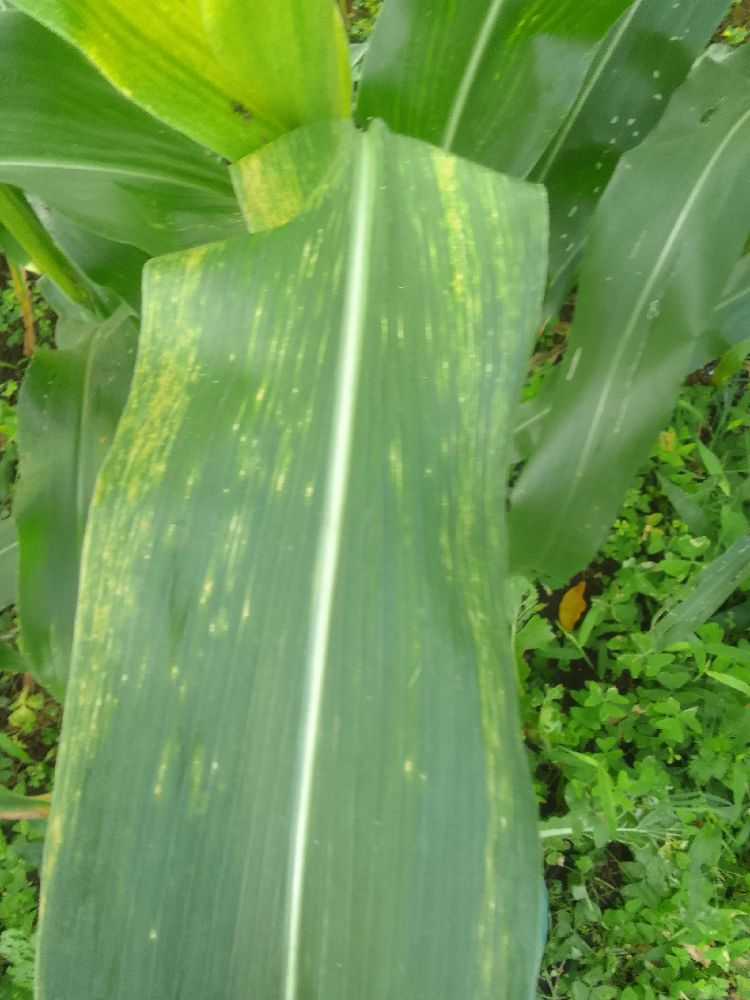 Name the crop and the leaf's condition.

maize, maize lethal necrosis
